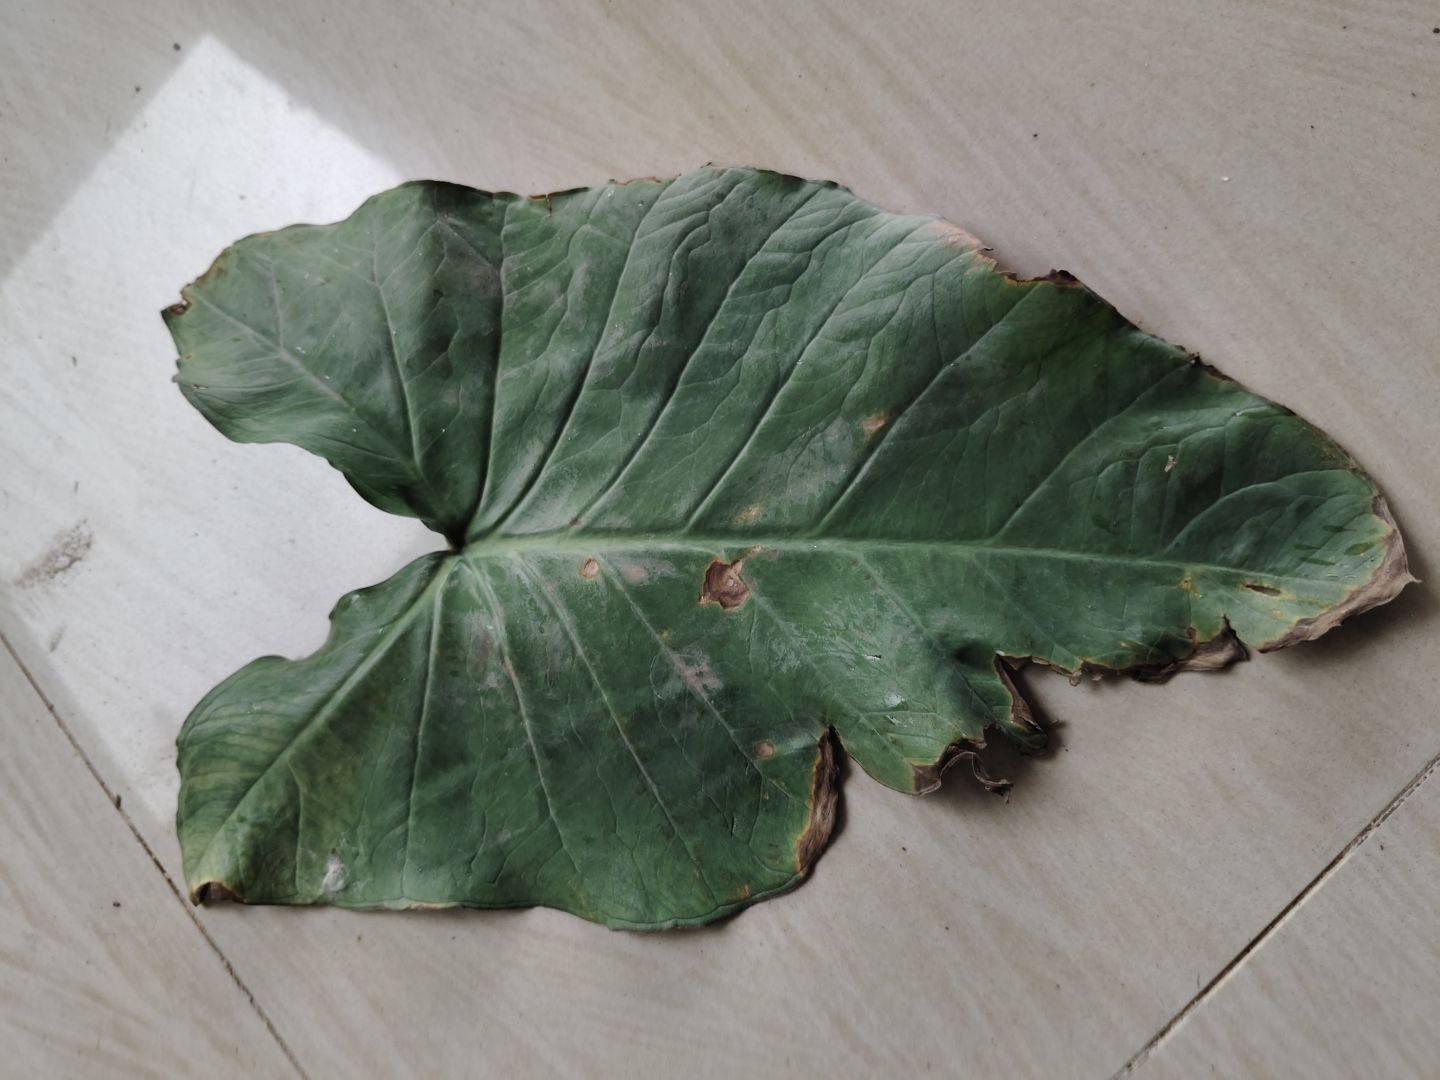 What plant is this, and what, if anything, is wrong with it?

taro, leaf blight
